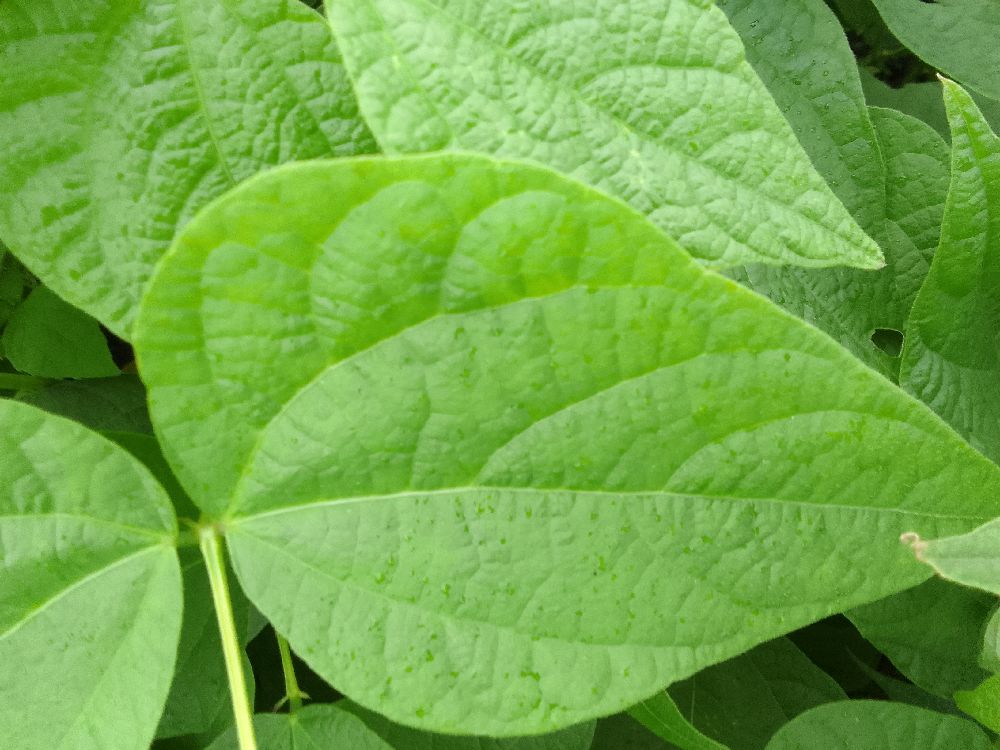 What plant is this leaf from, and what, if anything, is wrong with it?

common bean, healthy
